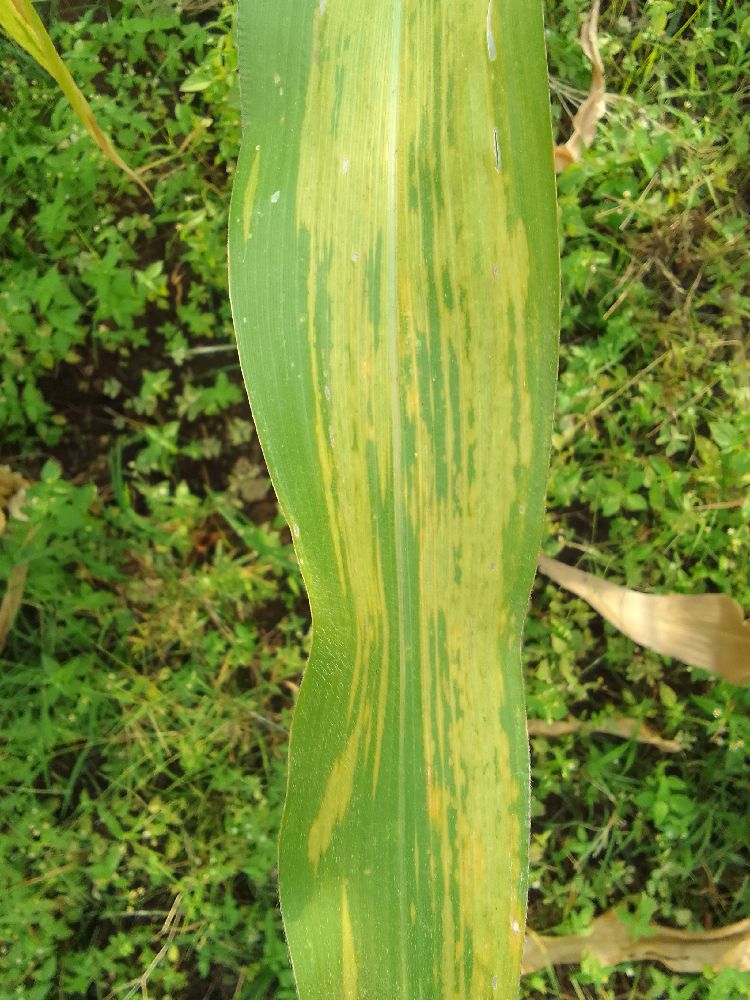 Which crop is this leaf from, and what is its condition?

maize, maize lethal necrosis
